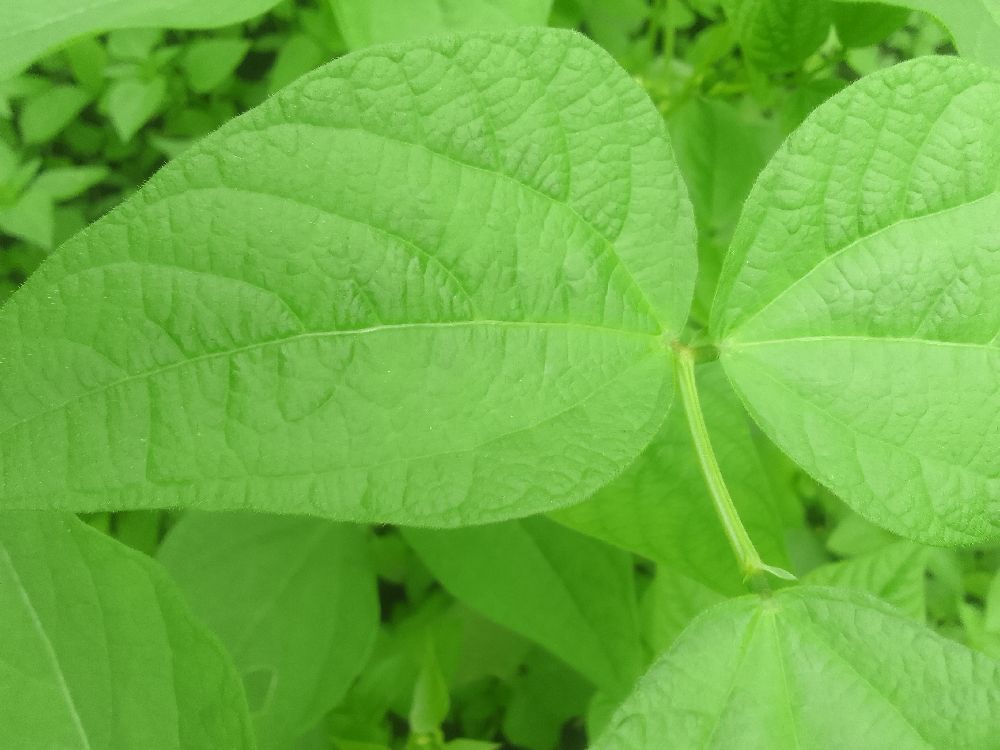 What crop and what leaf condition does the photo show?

common bean, healthy
